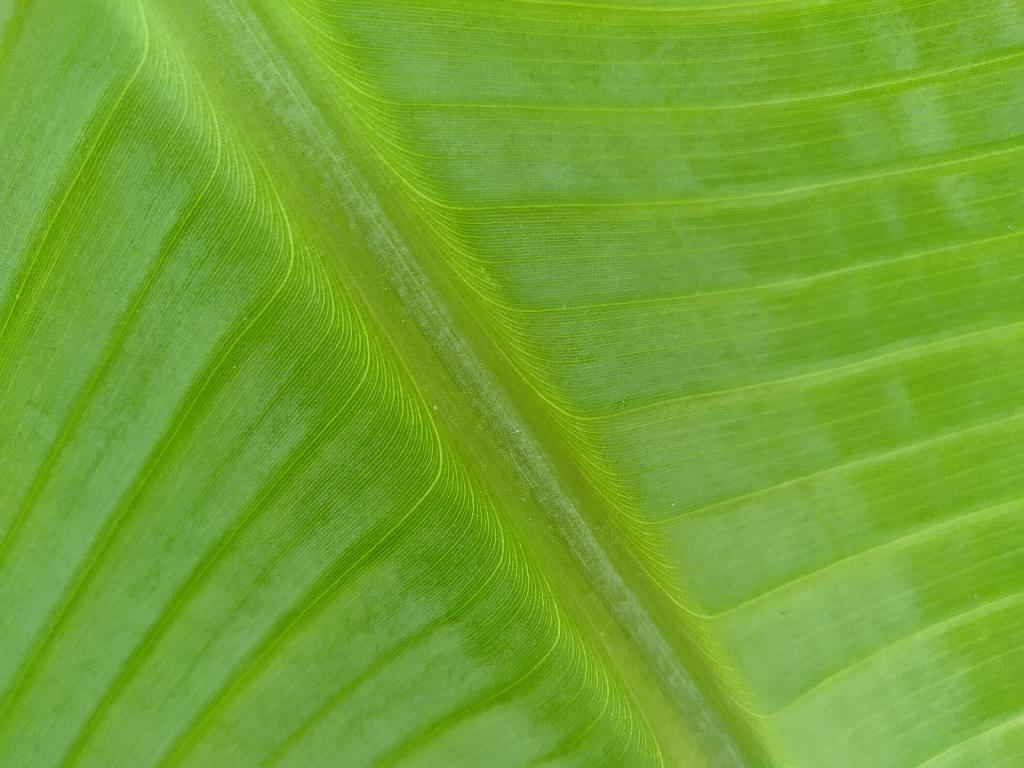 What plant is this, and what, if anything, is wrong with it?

banana, healthy
